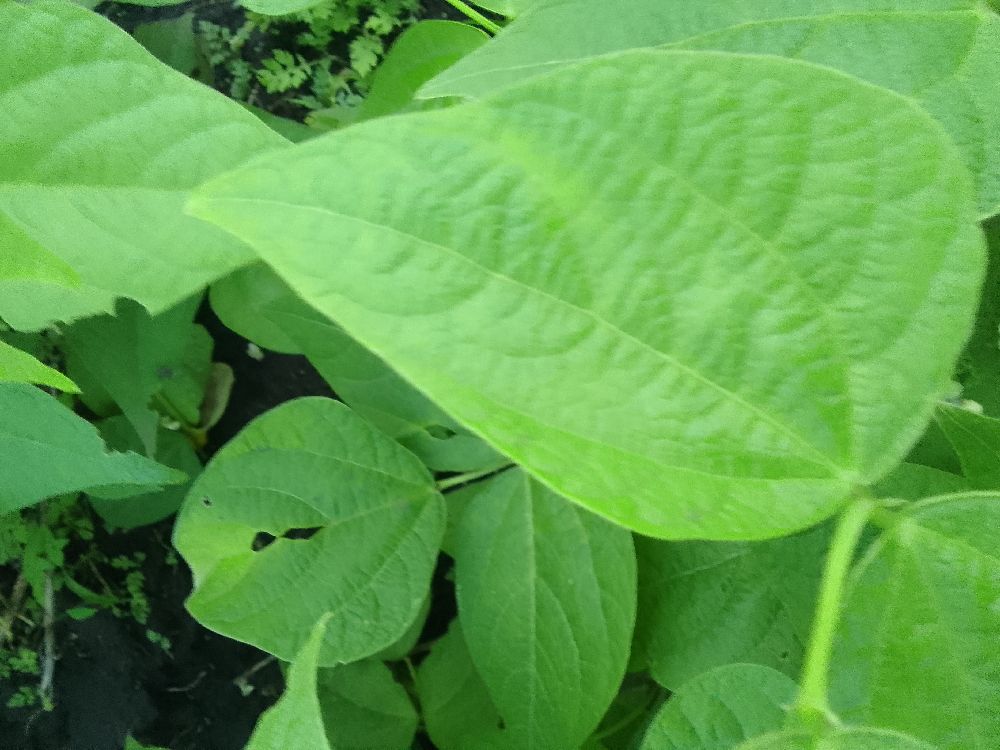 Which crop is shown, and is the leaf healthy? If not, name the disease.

common bean, healthy
